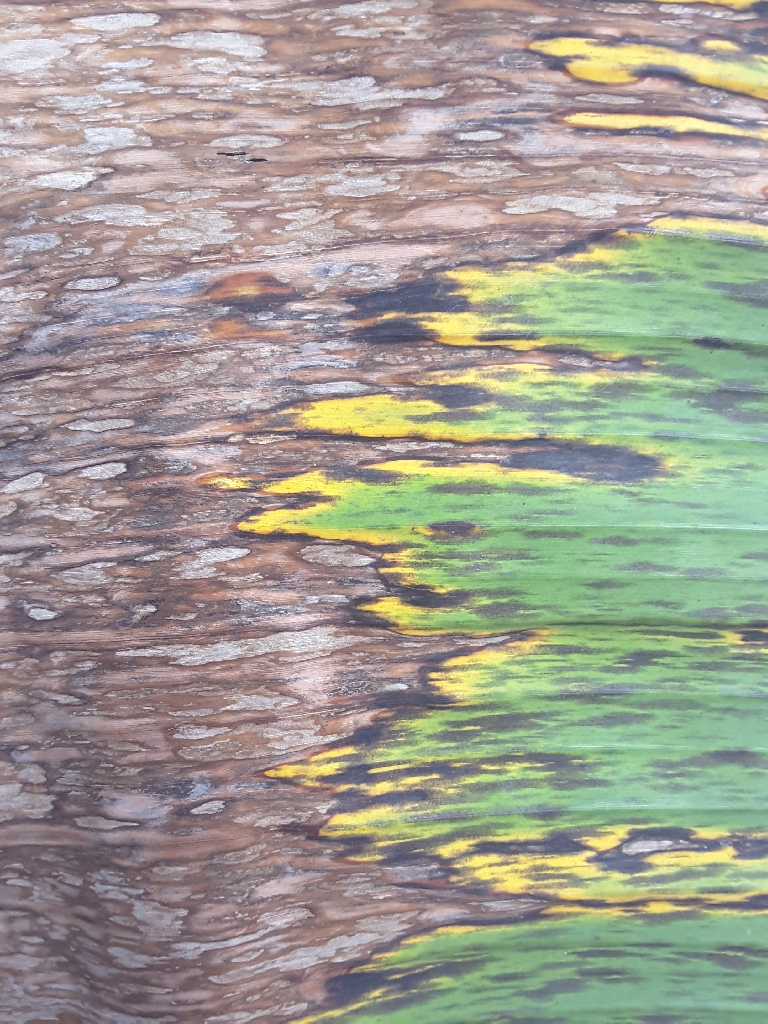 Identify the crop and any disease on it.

banana, black sigatoka
